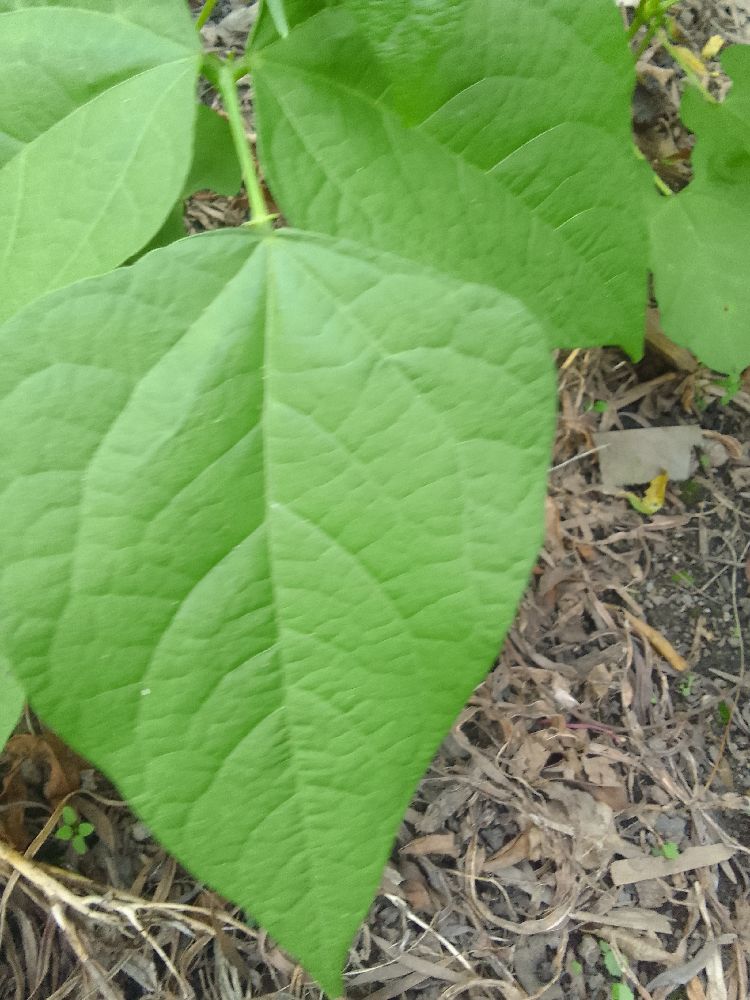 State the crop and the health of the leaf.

common bean, healthy
